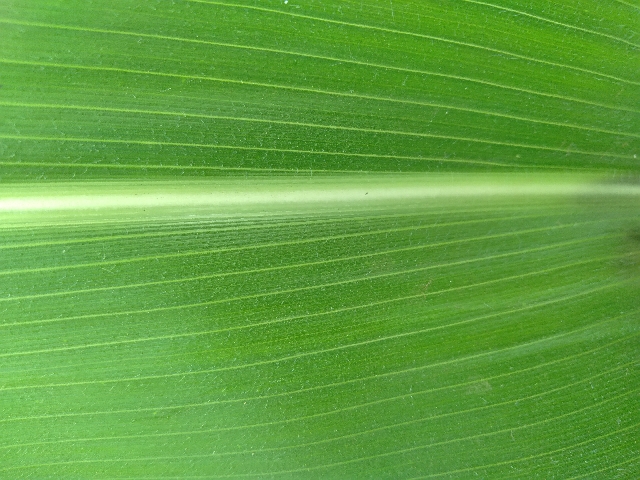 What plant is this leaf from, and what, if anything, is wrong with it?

maize, healthy
